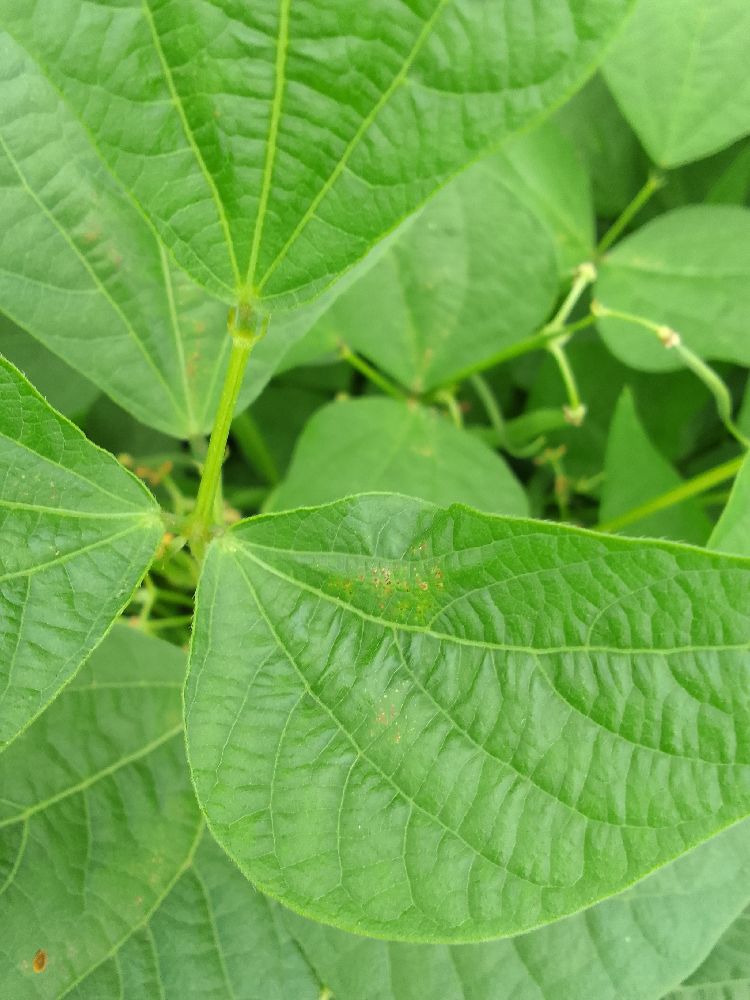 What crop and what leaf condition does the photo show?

common bean, healthy
